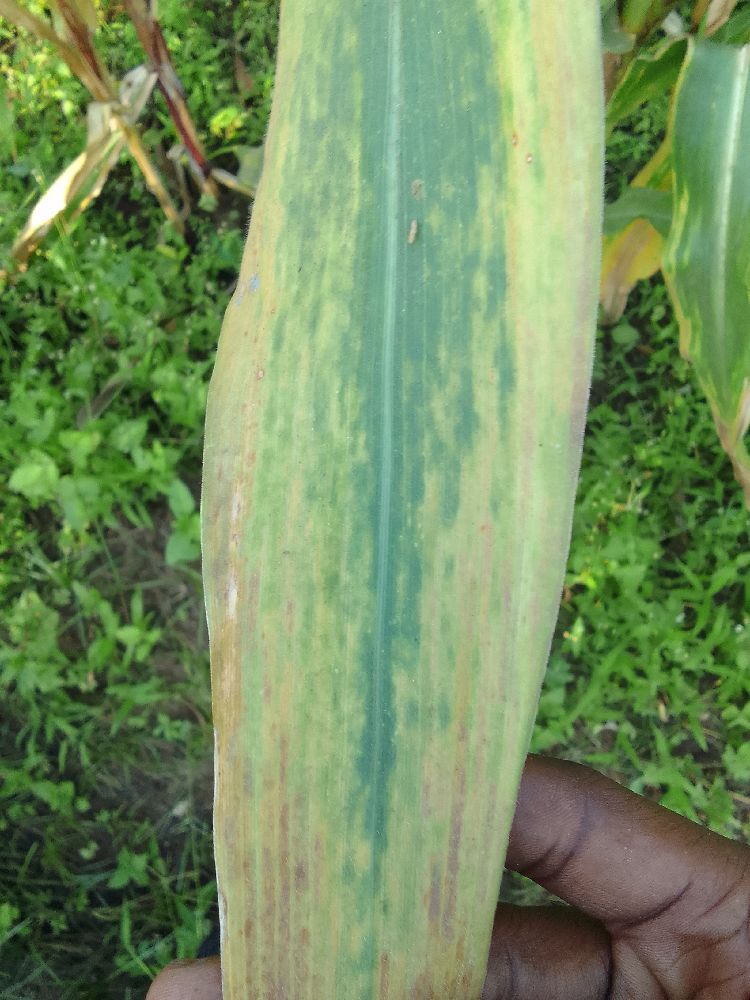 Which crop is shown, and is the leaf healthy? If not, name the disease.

maize, maize lethal necrosis
